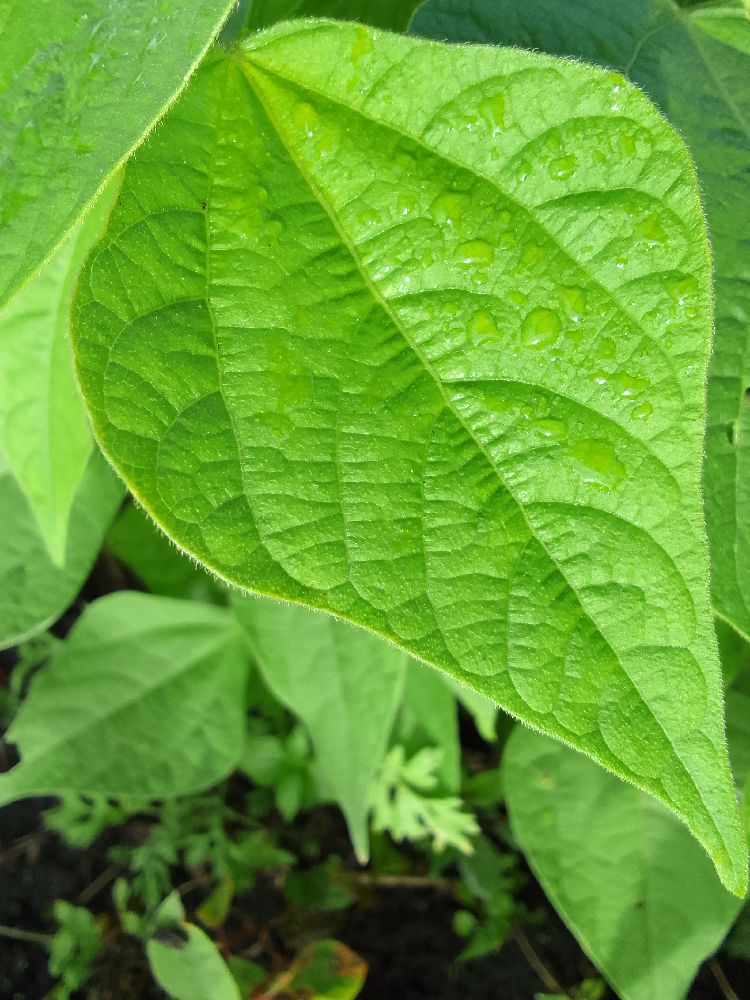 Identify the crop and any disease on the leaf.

common bean, healthy
